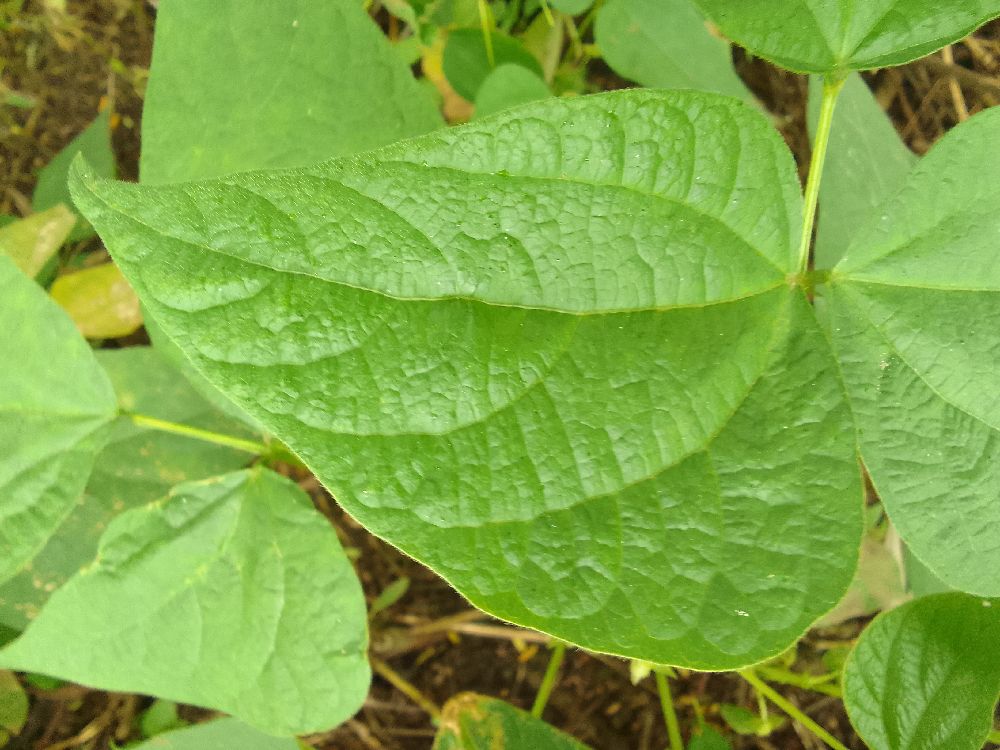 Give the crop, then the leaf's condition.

common bean, healthy
